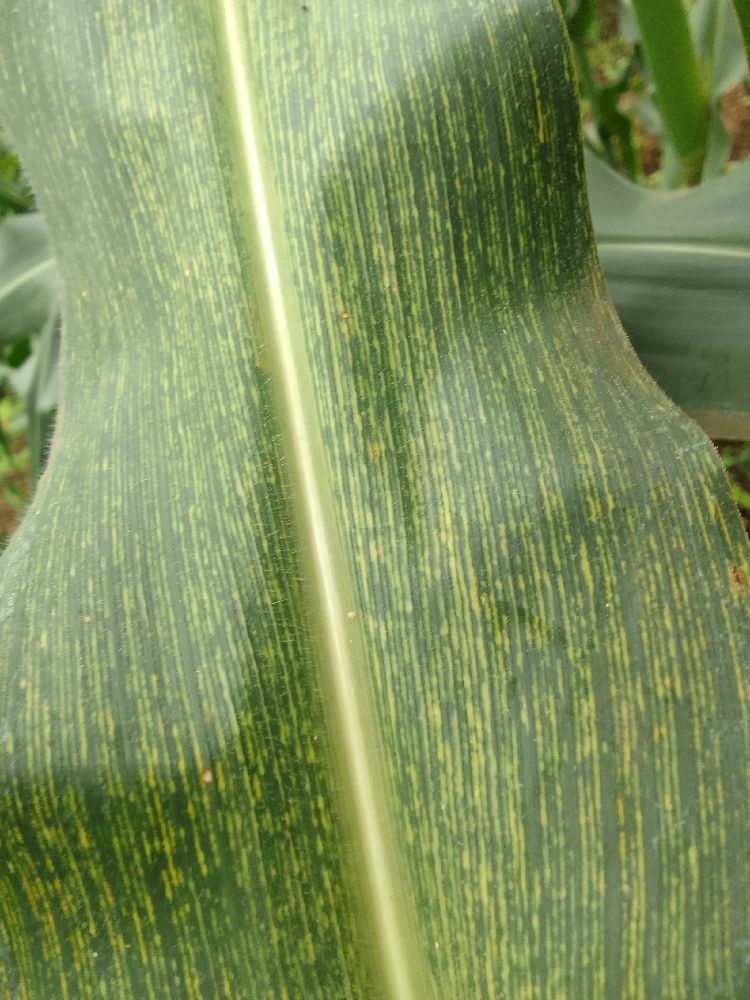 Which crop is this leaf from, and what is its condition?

maize, maize streak virus
